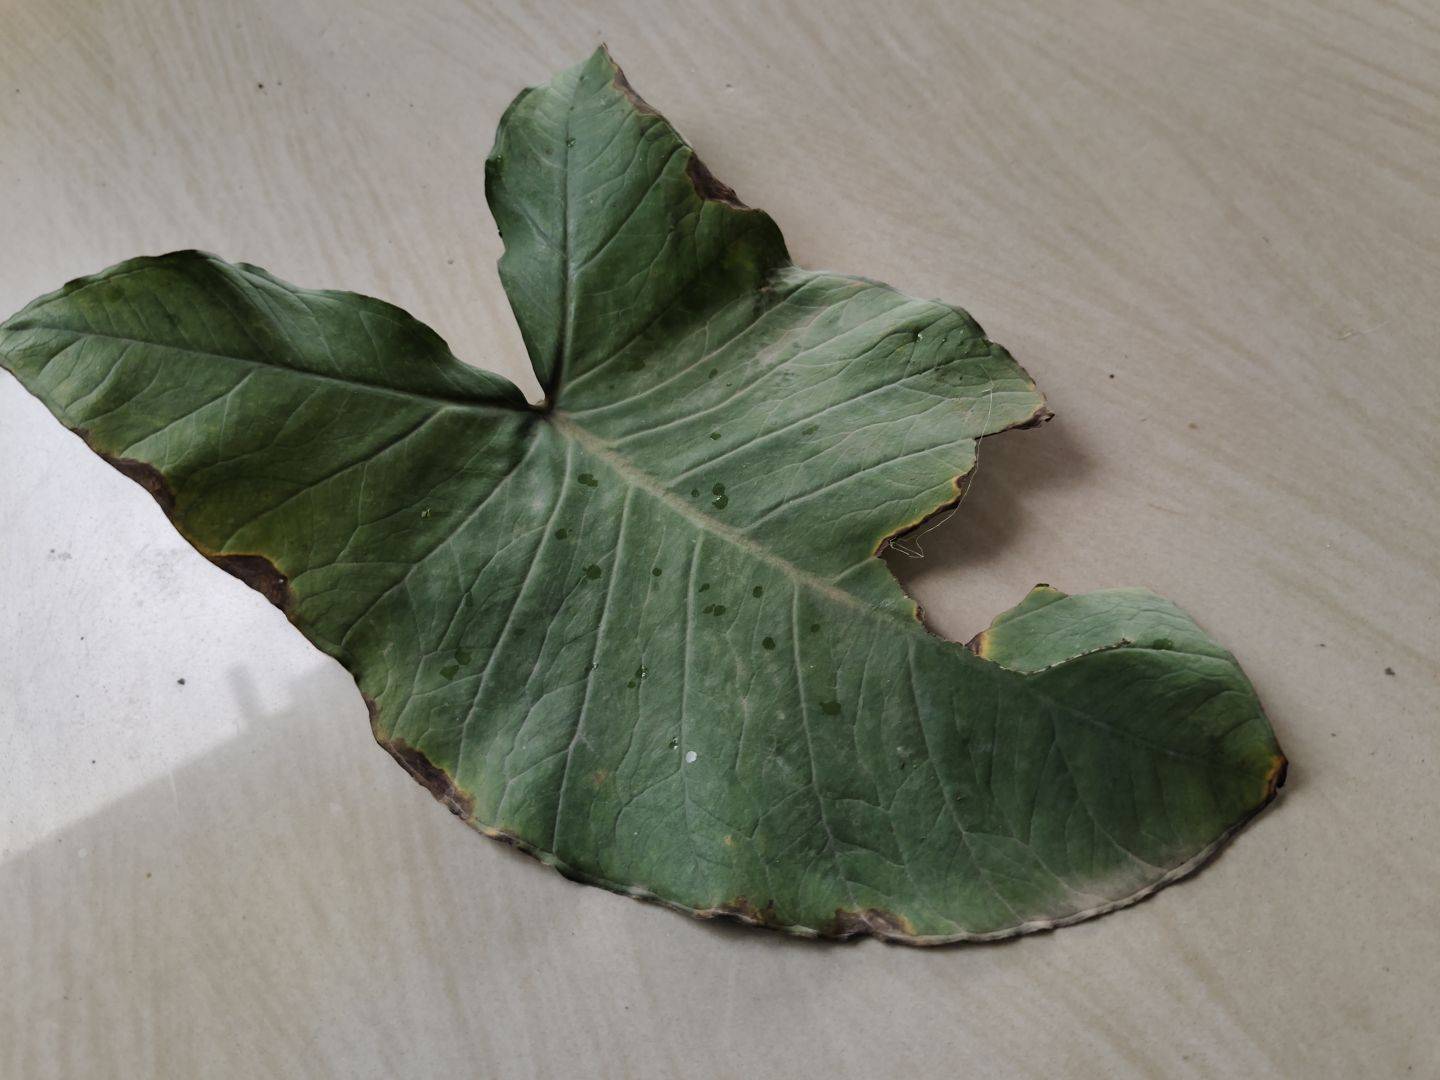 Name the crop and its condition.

taro, leaf blight
